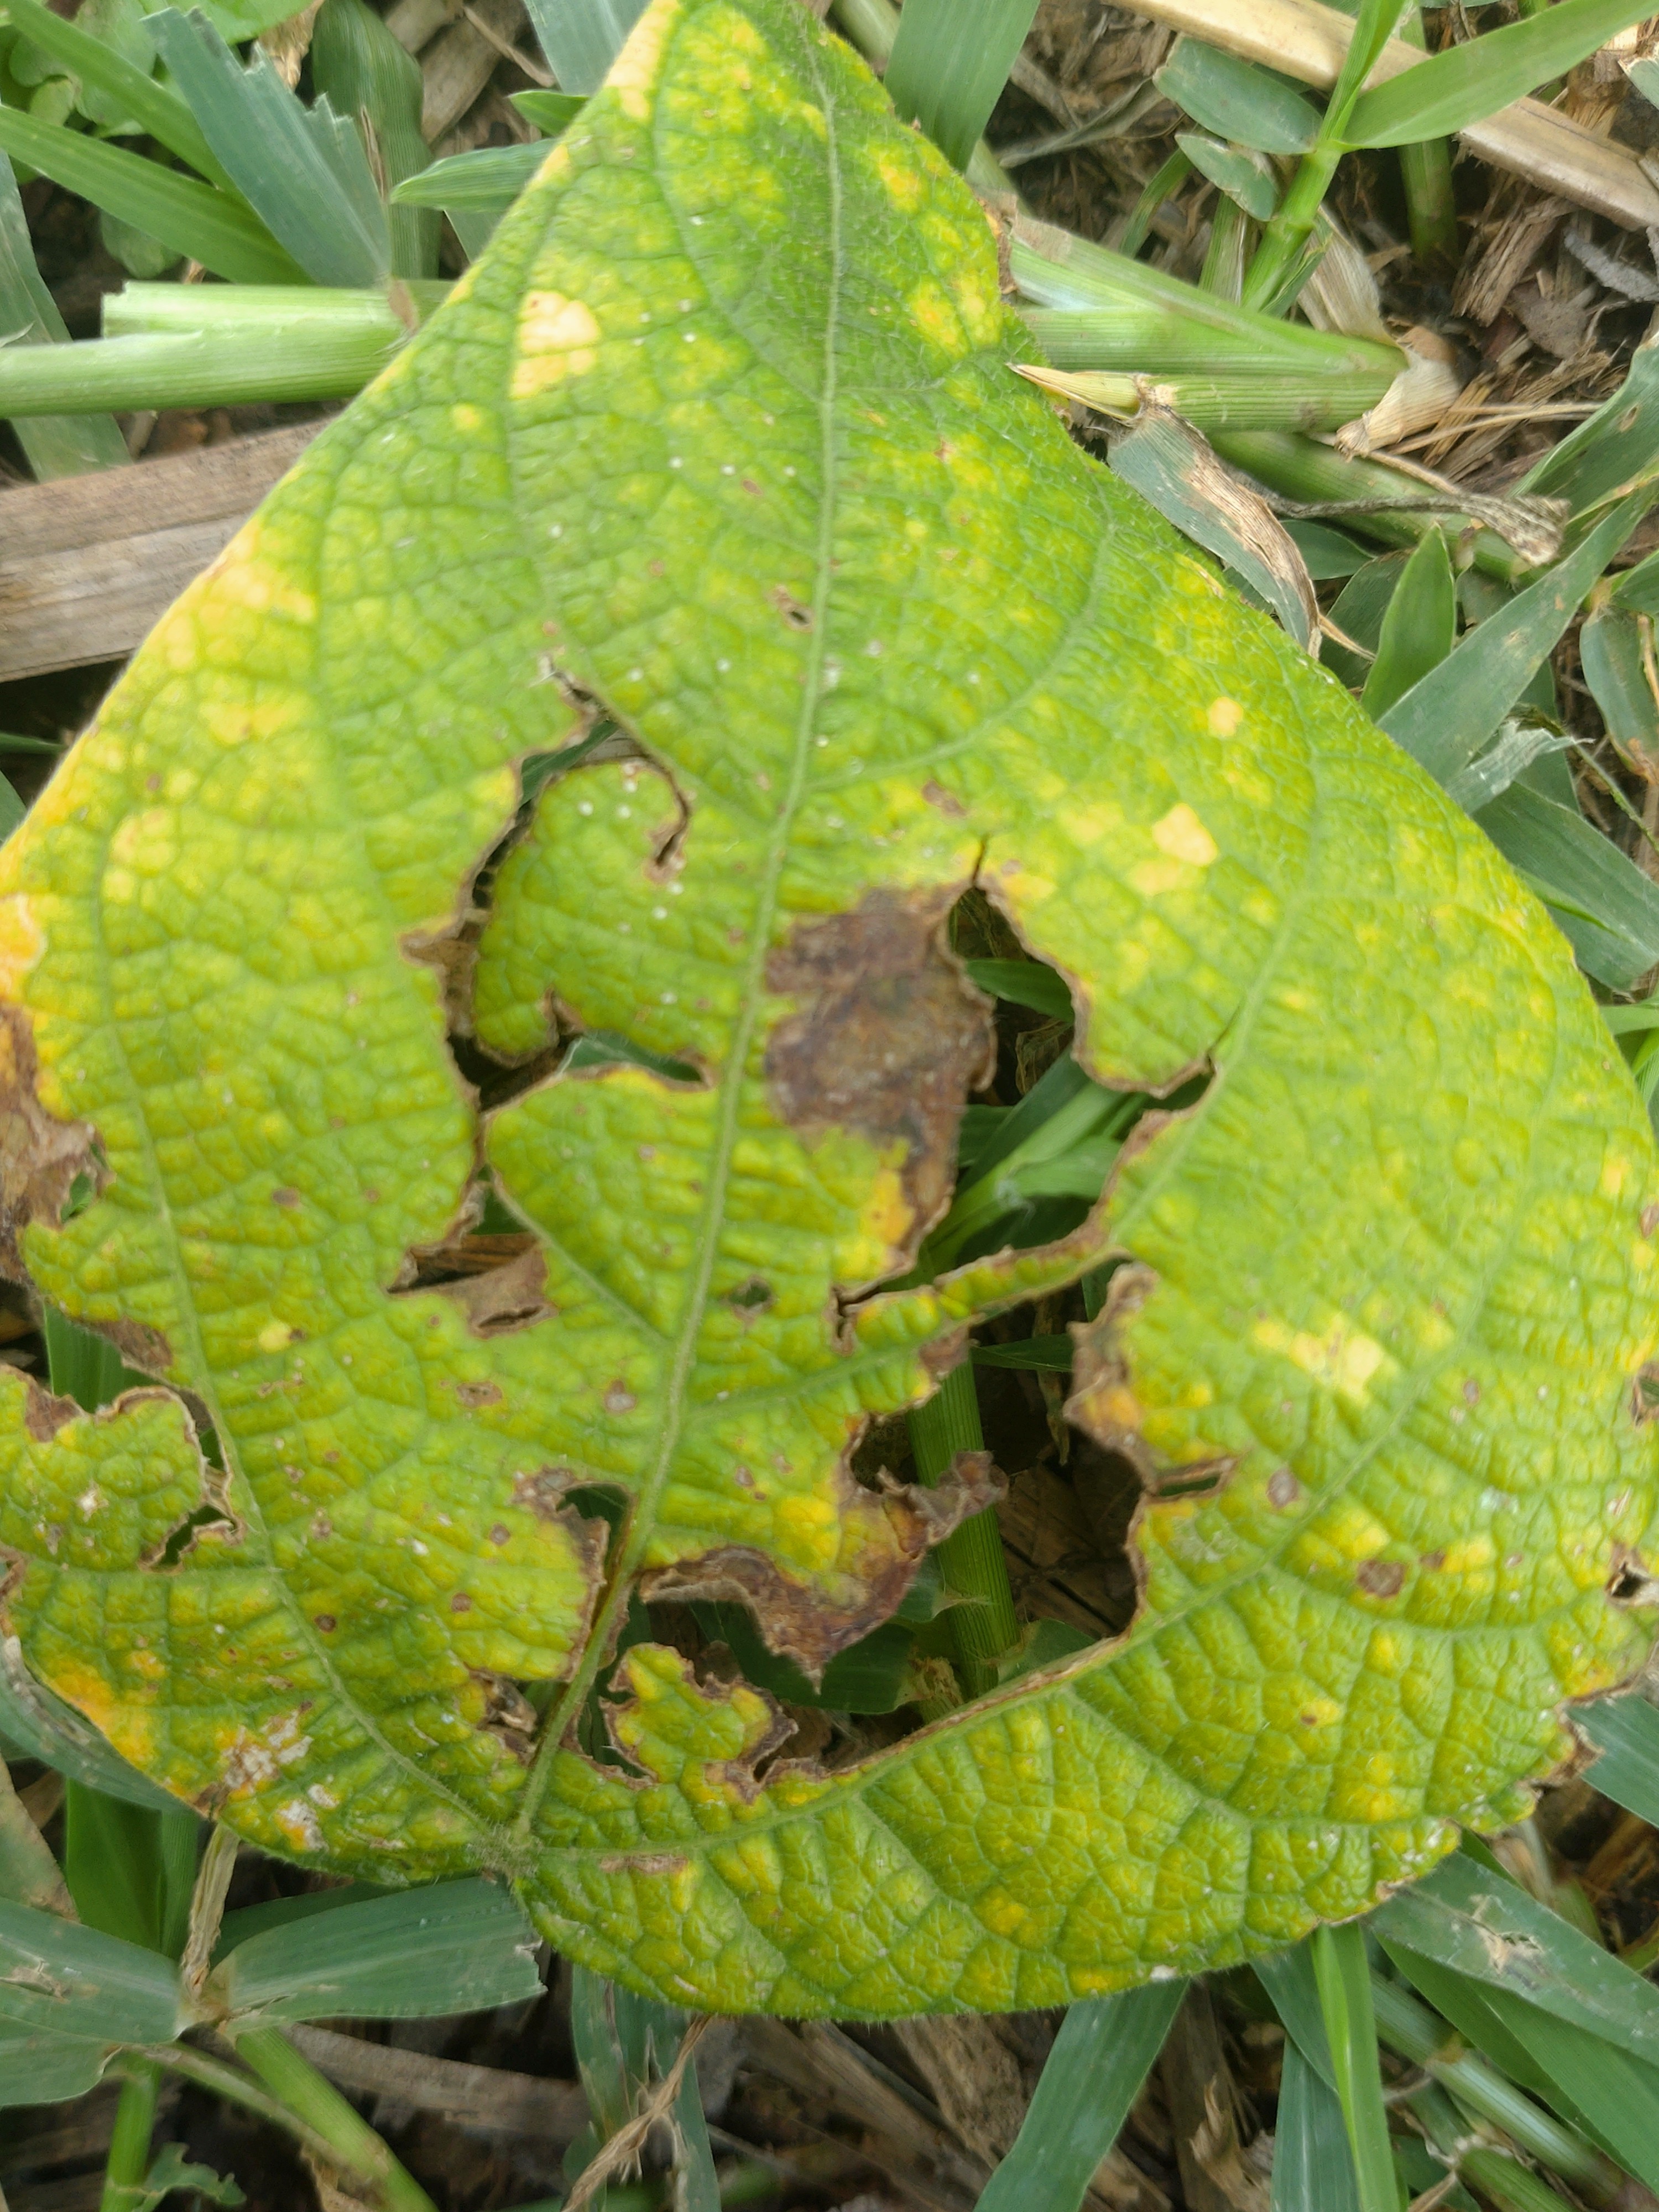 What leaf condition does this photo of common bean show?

rust
